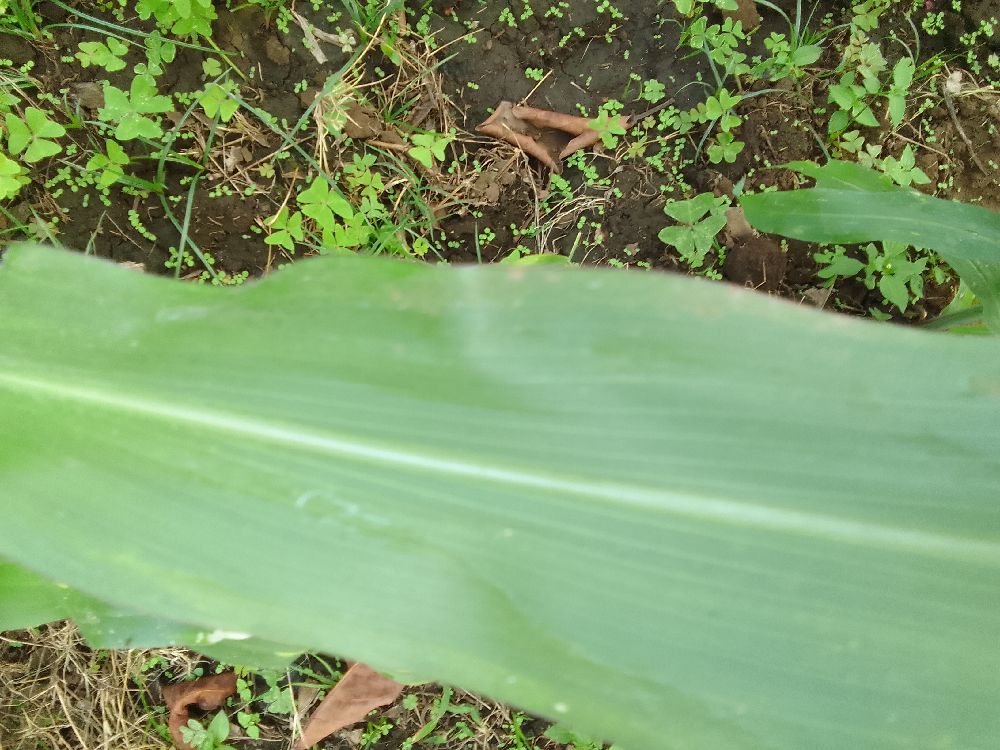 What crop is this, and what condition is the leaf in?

maize, healthy
